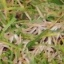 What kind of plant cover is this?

grass
